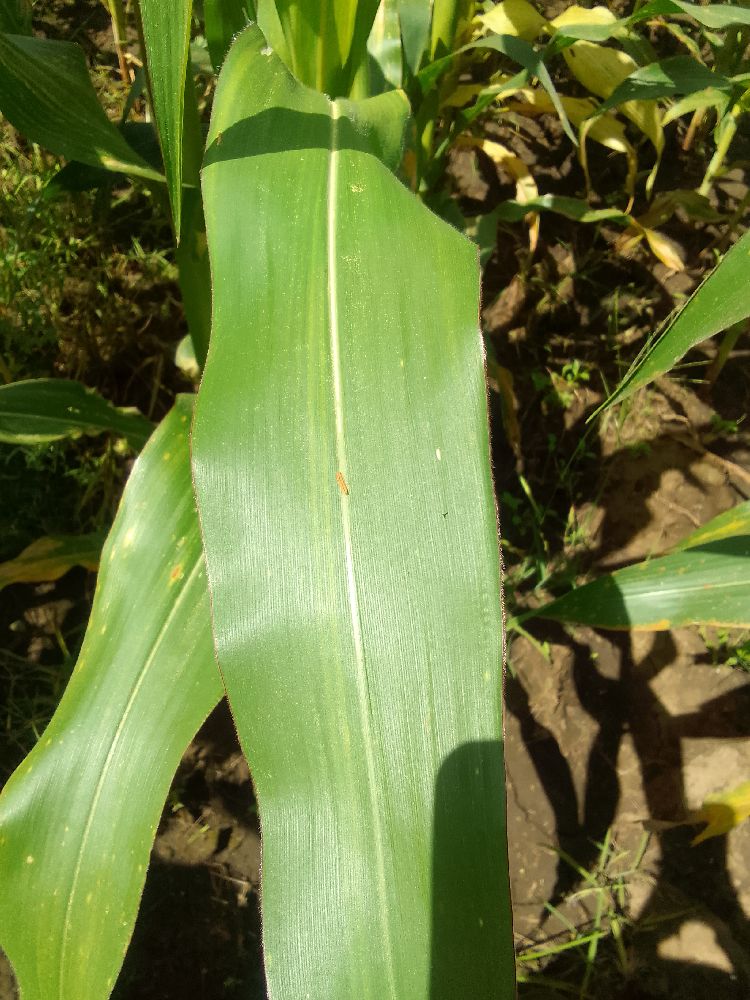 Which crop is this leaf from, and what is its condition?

maize, healthy
